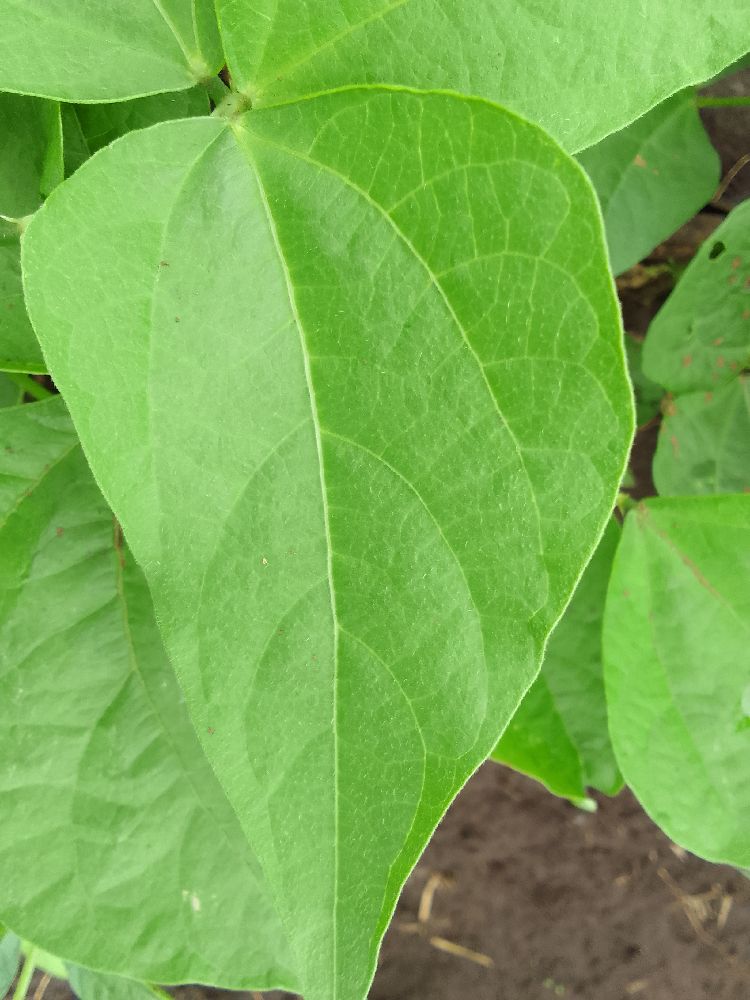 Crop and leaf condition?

common bean, healthy
